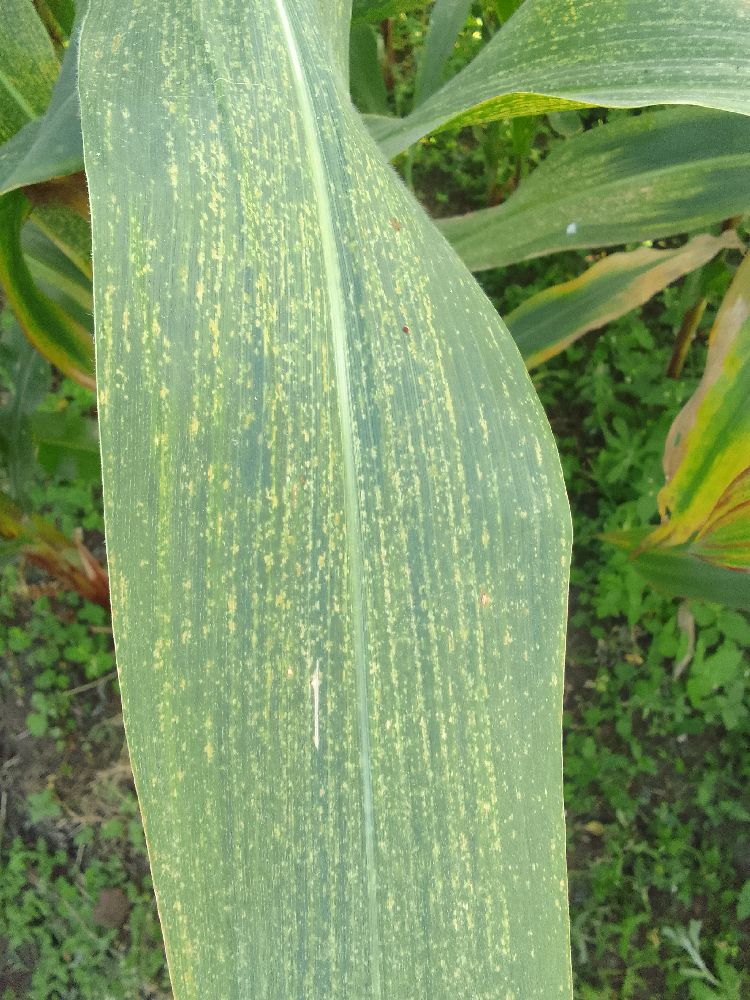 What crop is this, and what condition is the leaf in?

maize, maize lethal necrosis
